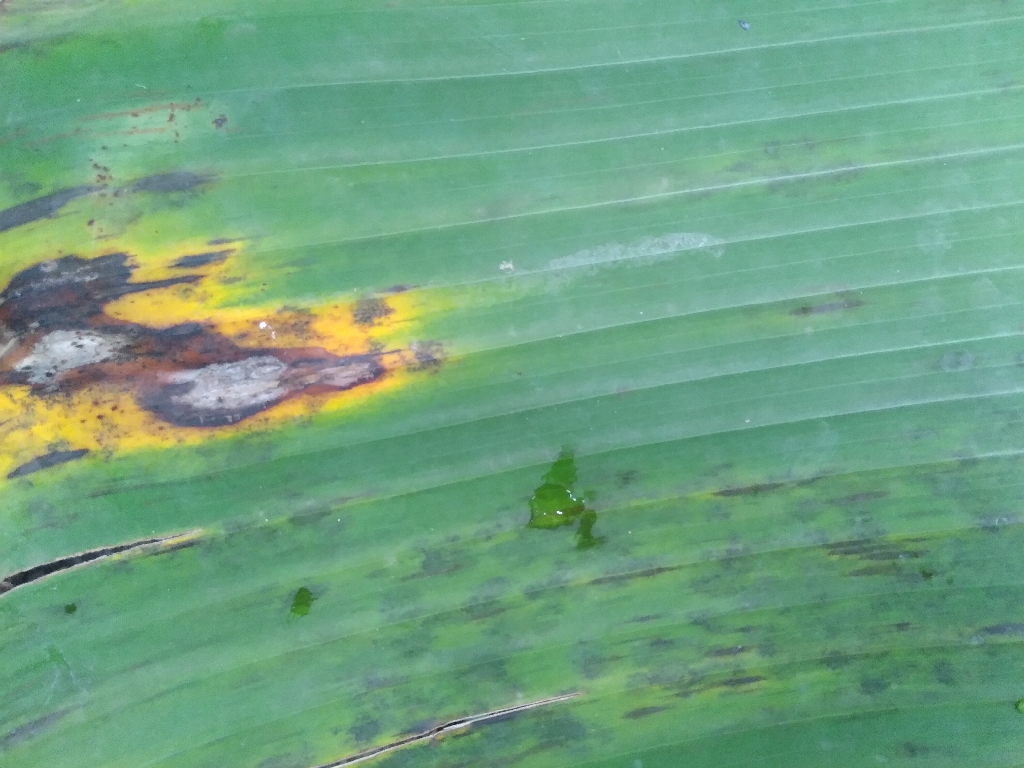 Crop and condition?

banana, black sigatoka
